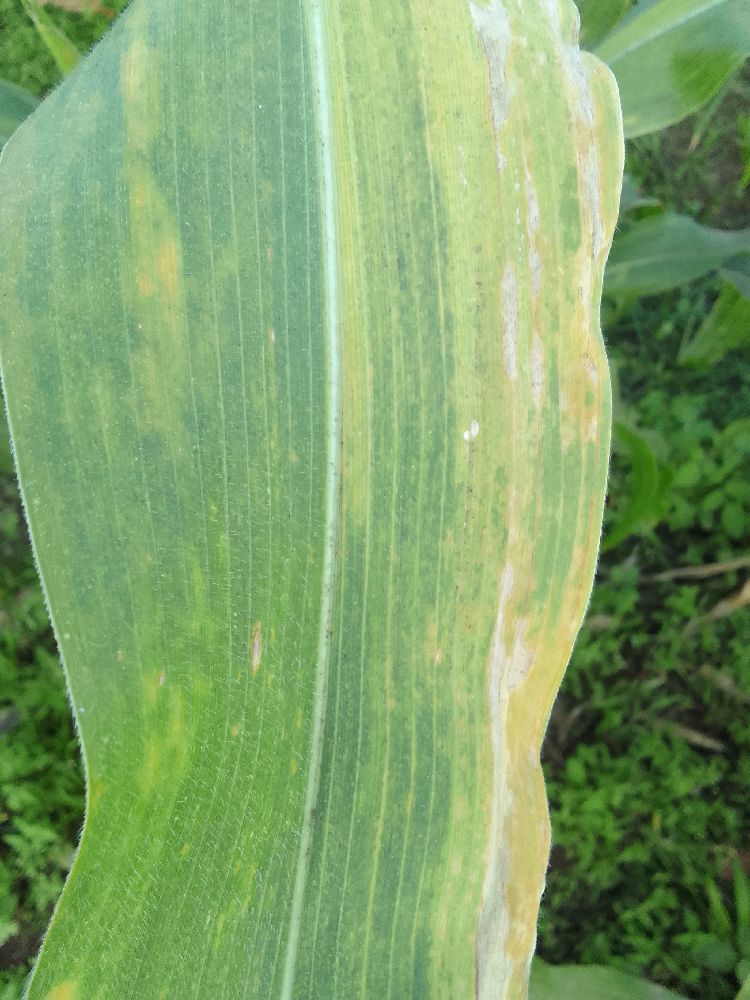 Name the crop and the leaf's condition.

maize, maize lethal necrosis
